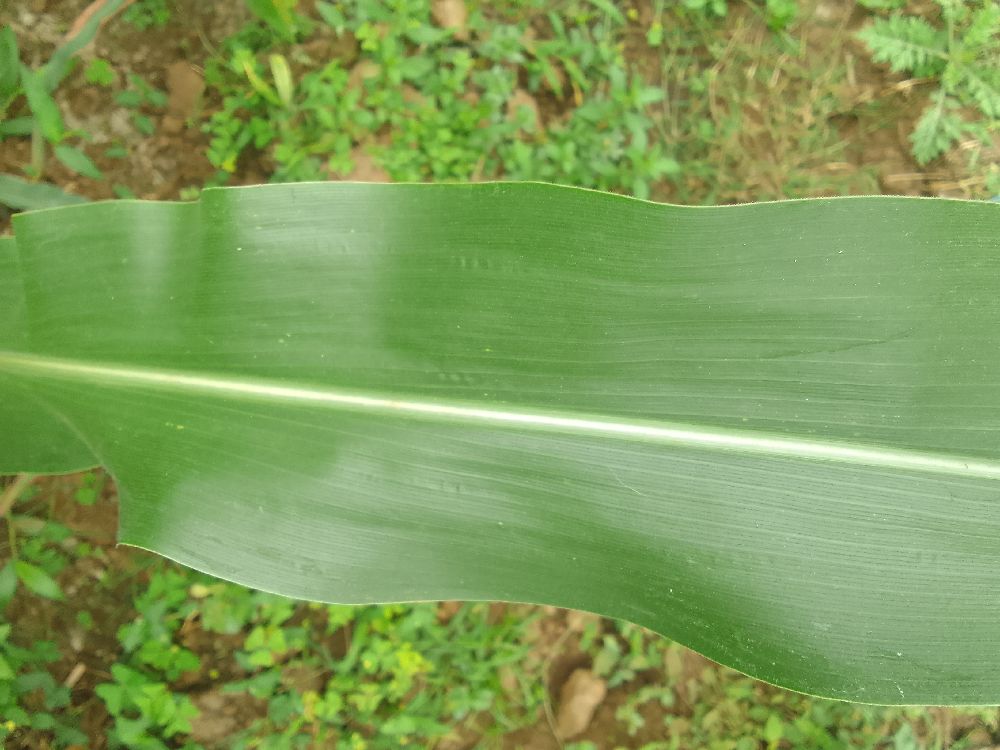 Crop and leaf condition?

maize, healthy
